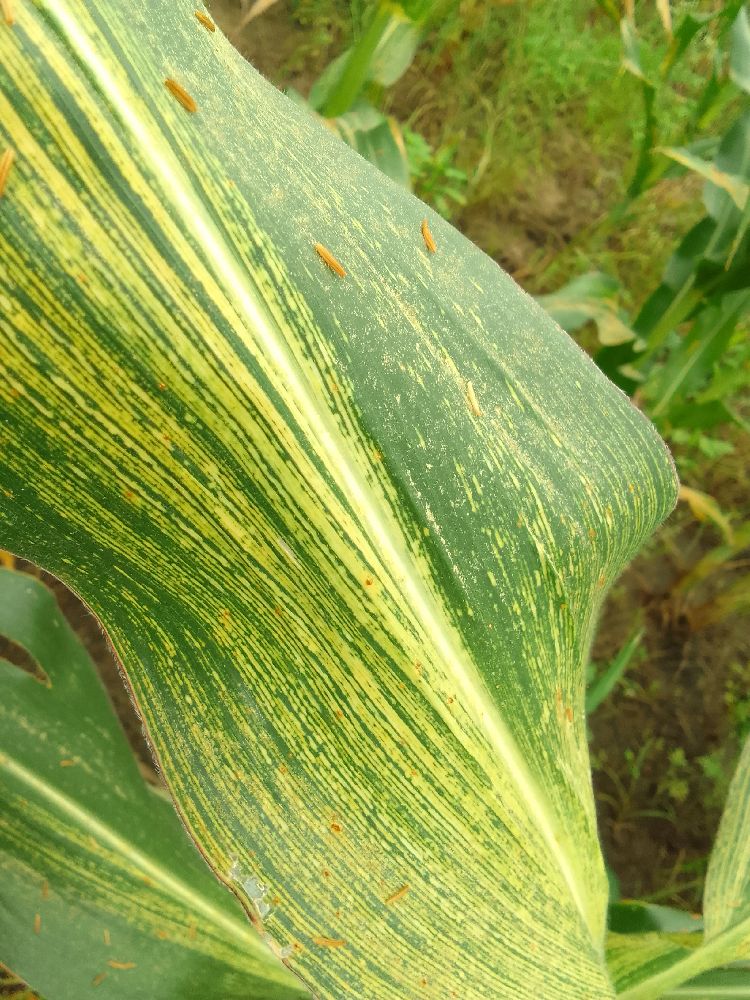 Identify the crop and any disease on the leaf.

maize, maize streak virus
